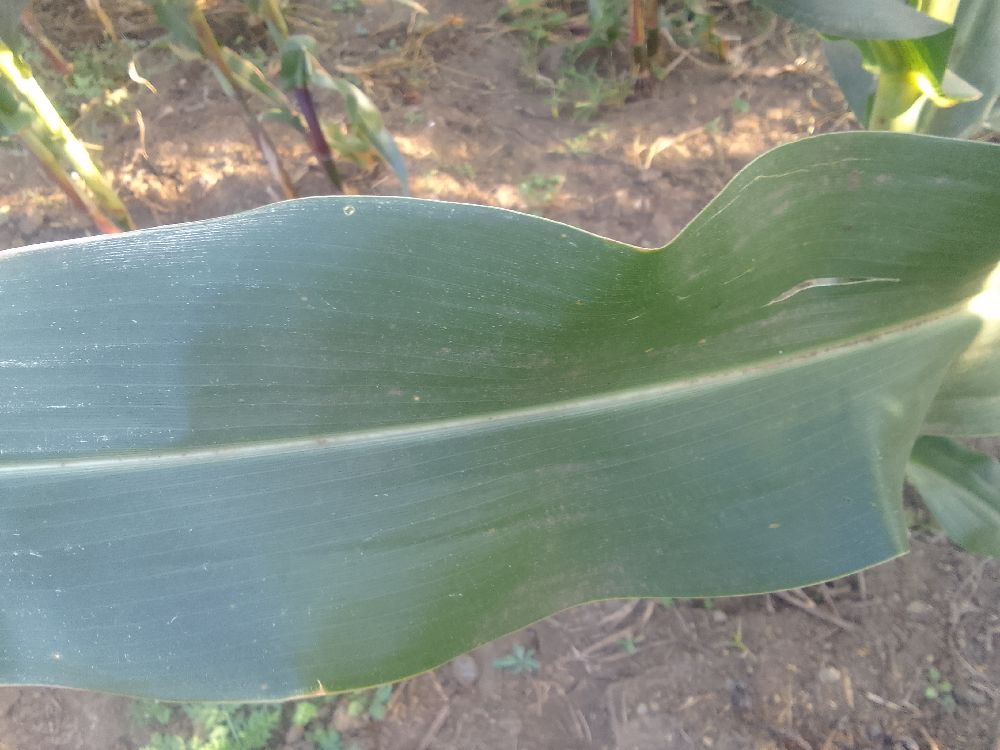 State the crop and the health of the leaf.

maize, healthy
